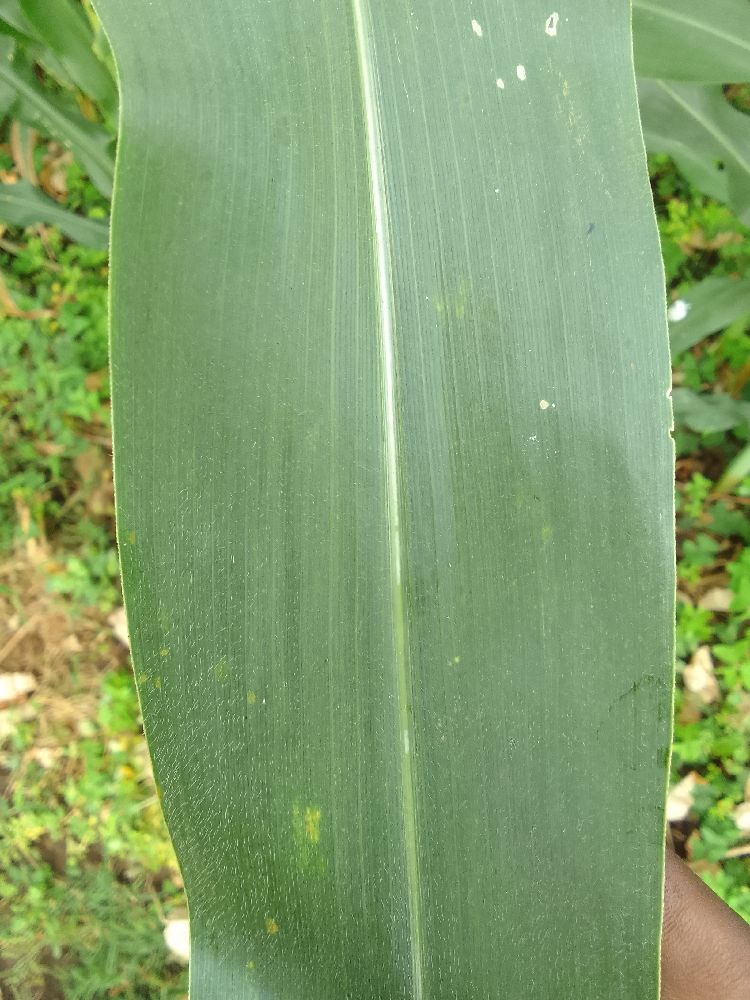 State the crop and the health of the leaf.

maize, healthy
